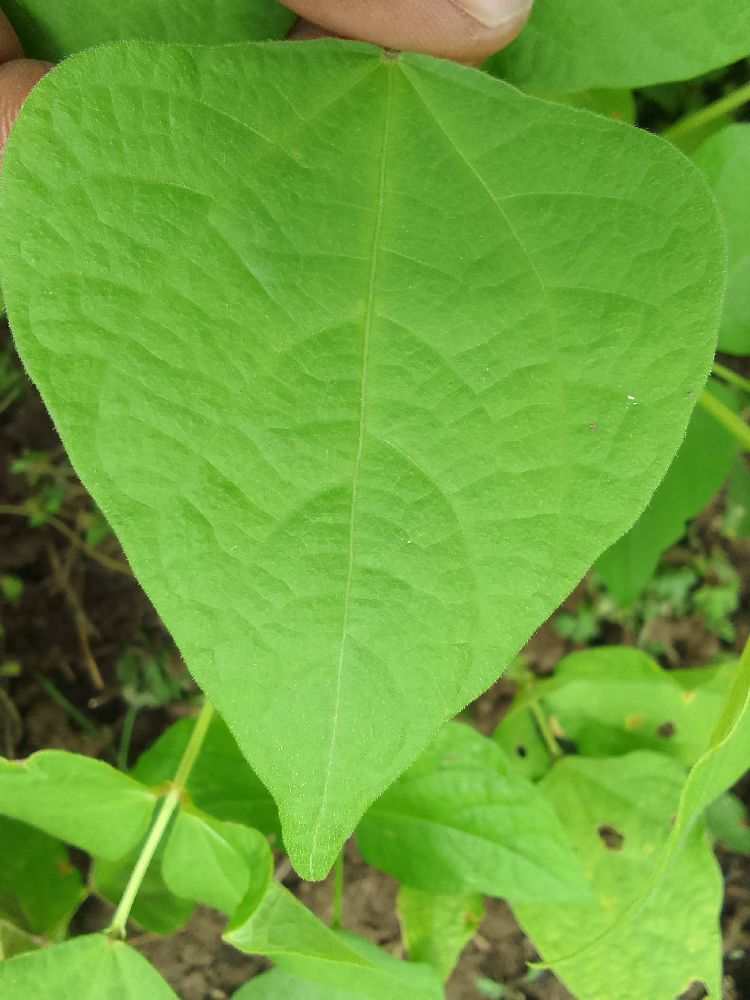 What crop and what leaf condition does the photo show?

common bean, healthy
